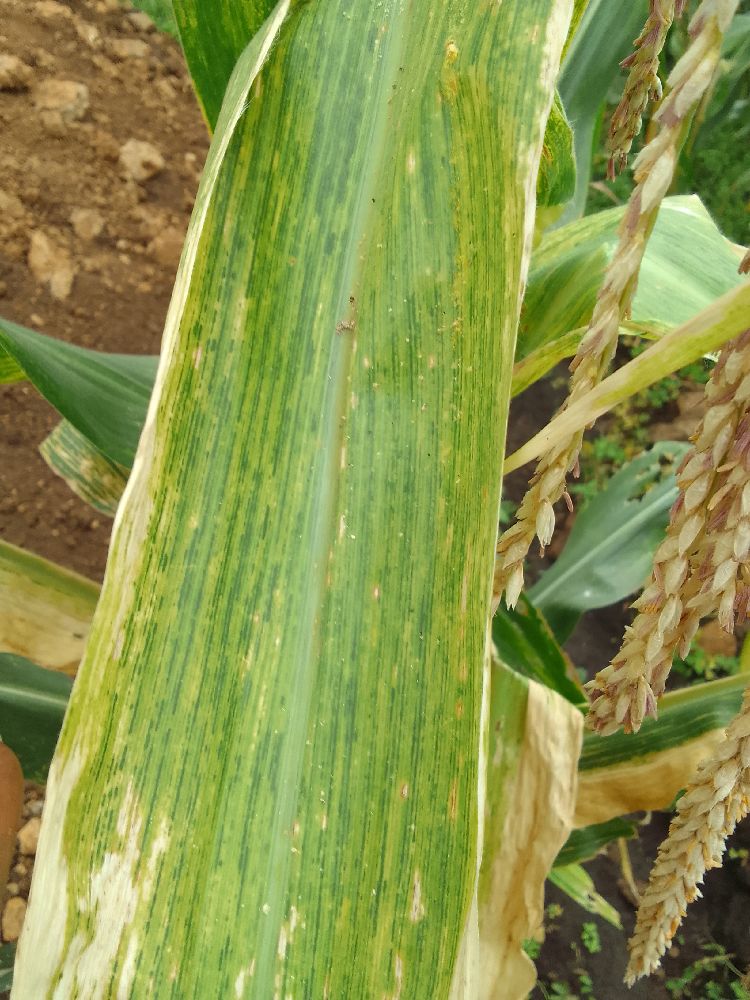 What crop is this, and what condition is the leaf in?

maize, maize lethal necrosis
